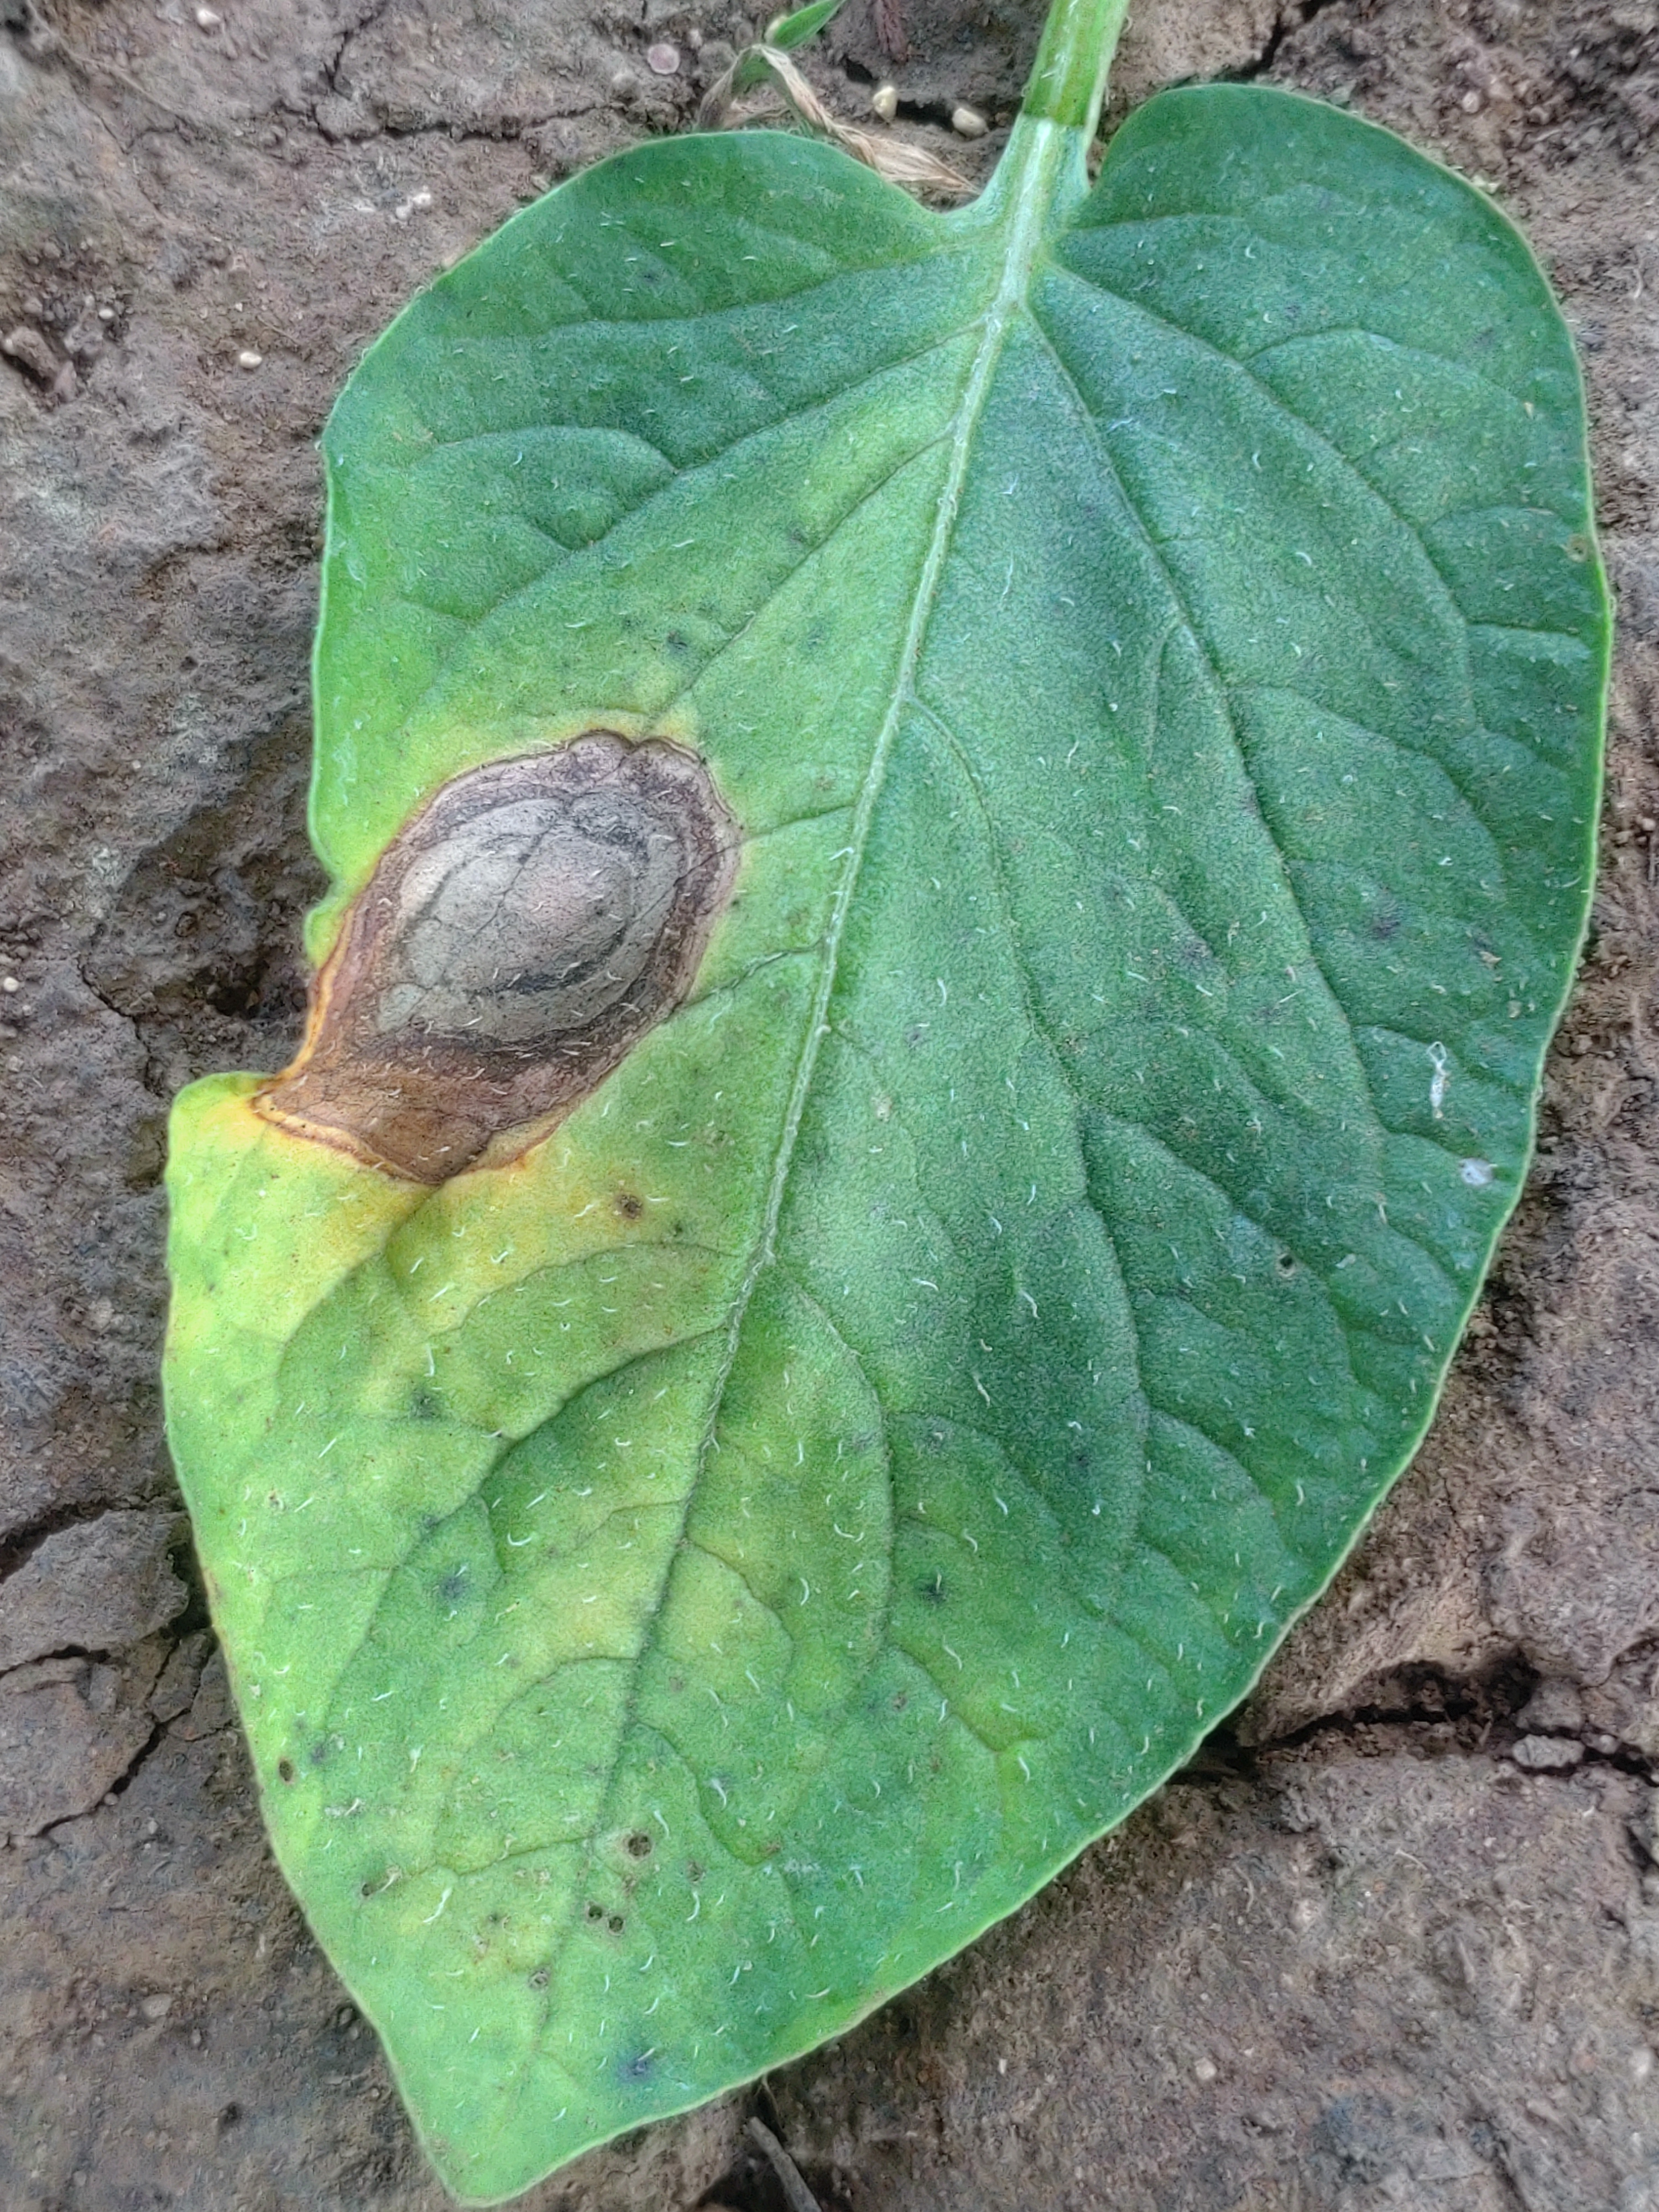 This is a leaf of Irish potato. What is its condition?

early blight
